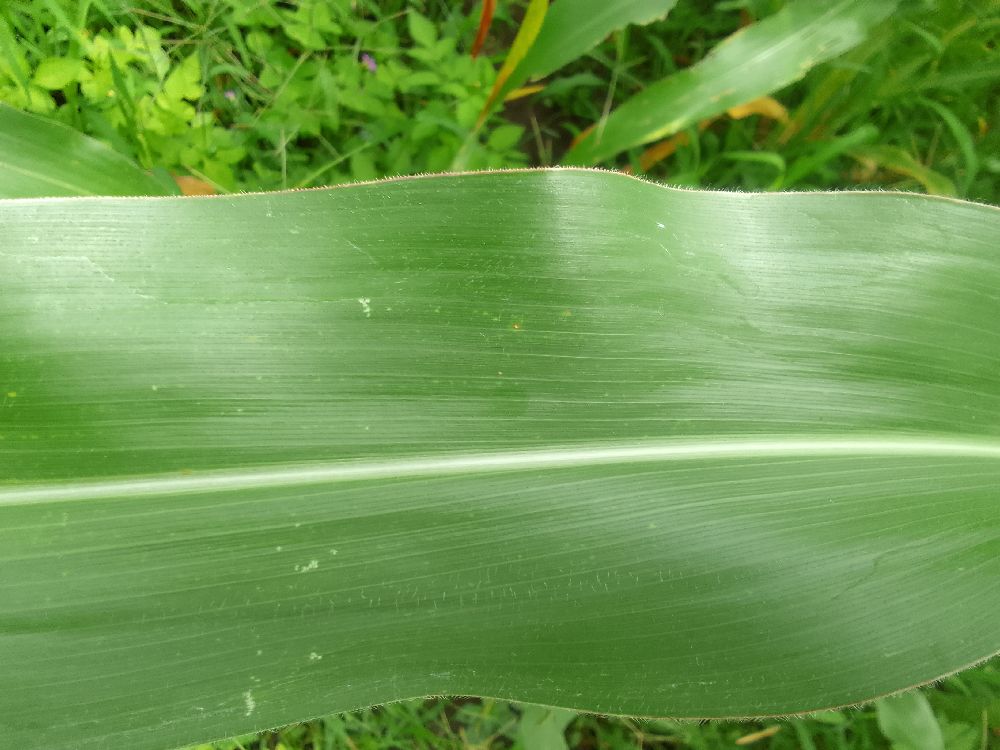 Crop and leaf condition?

maize, healthy
